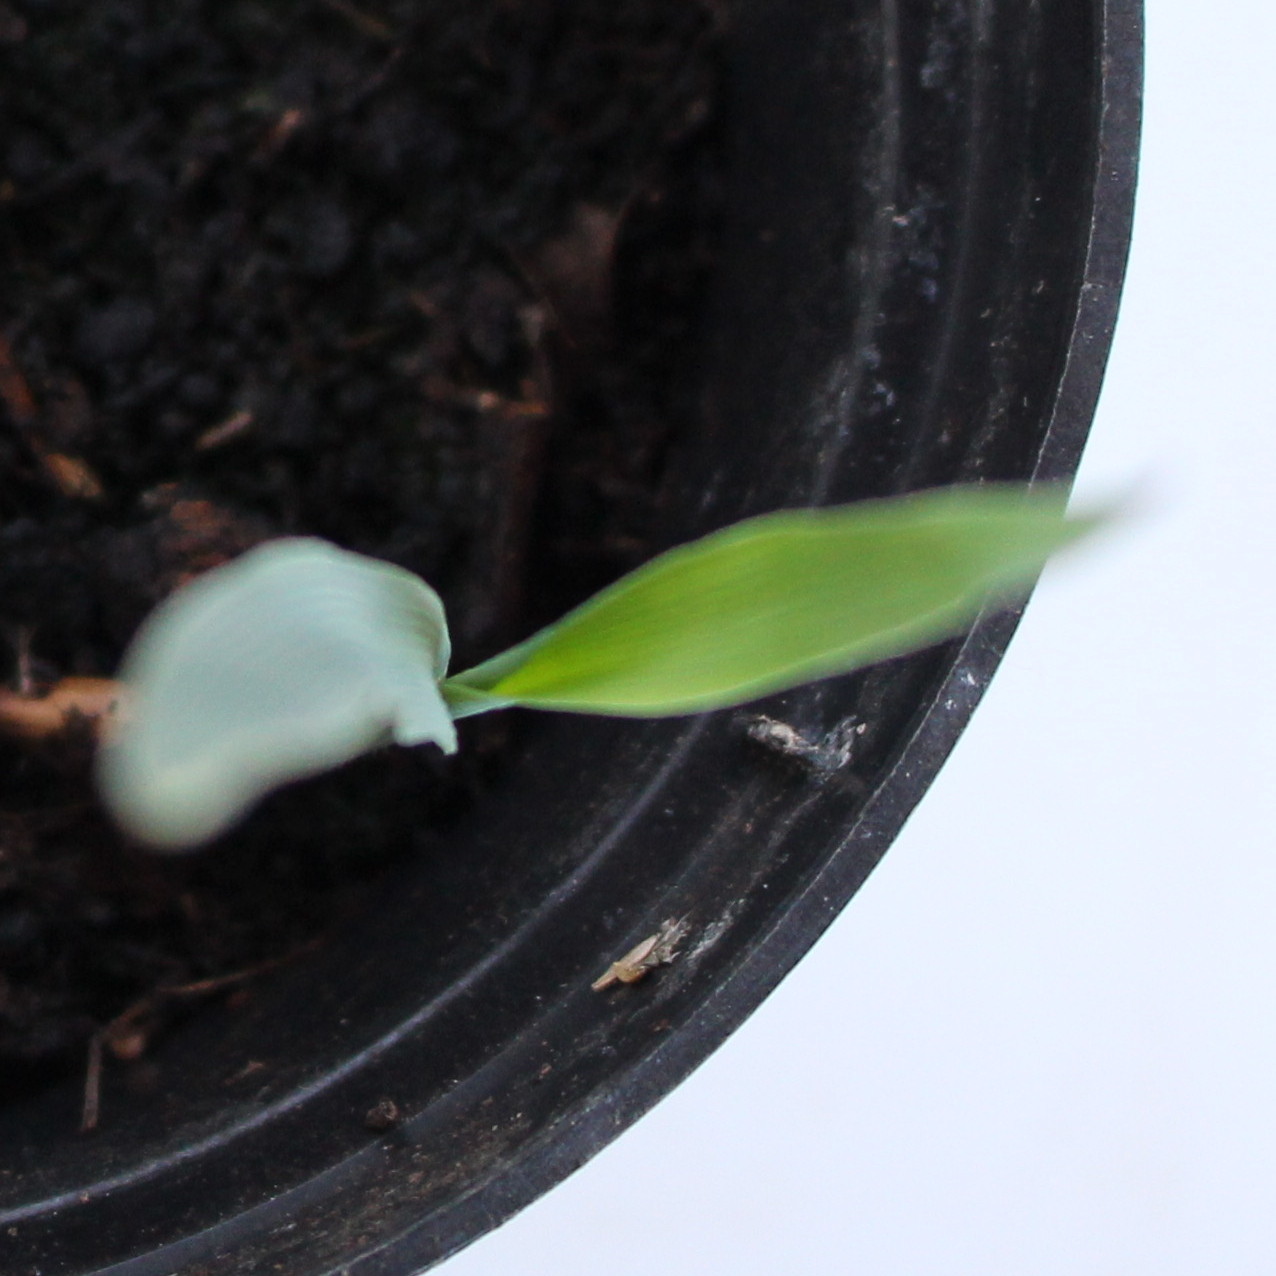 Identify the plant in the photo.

Avena sterilis
